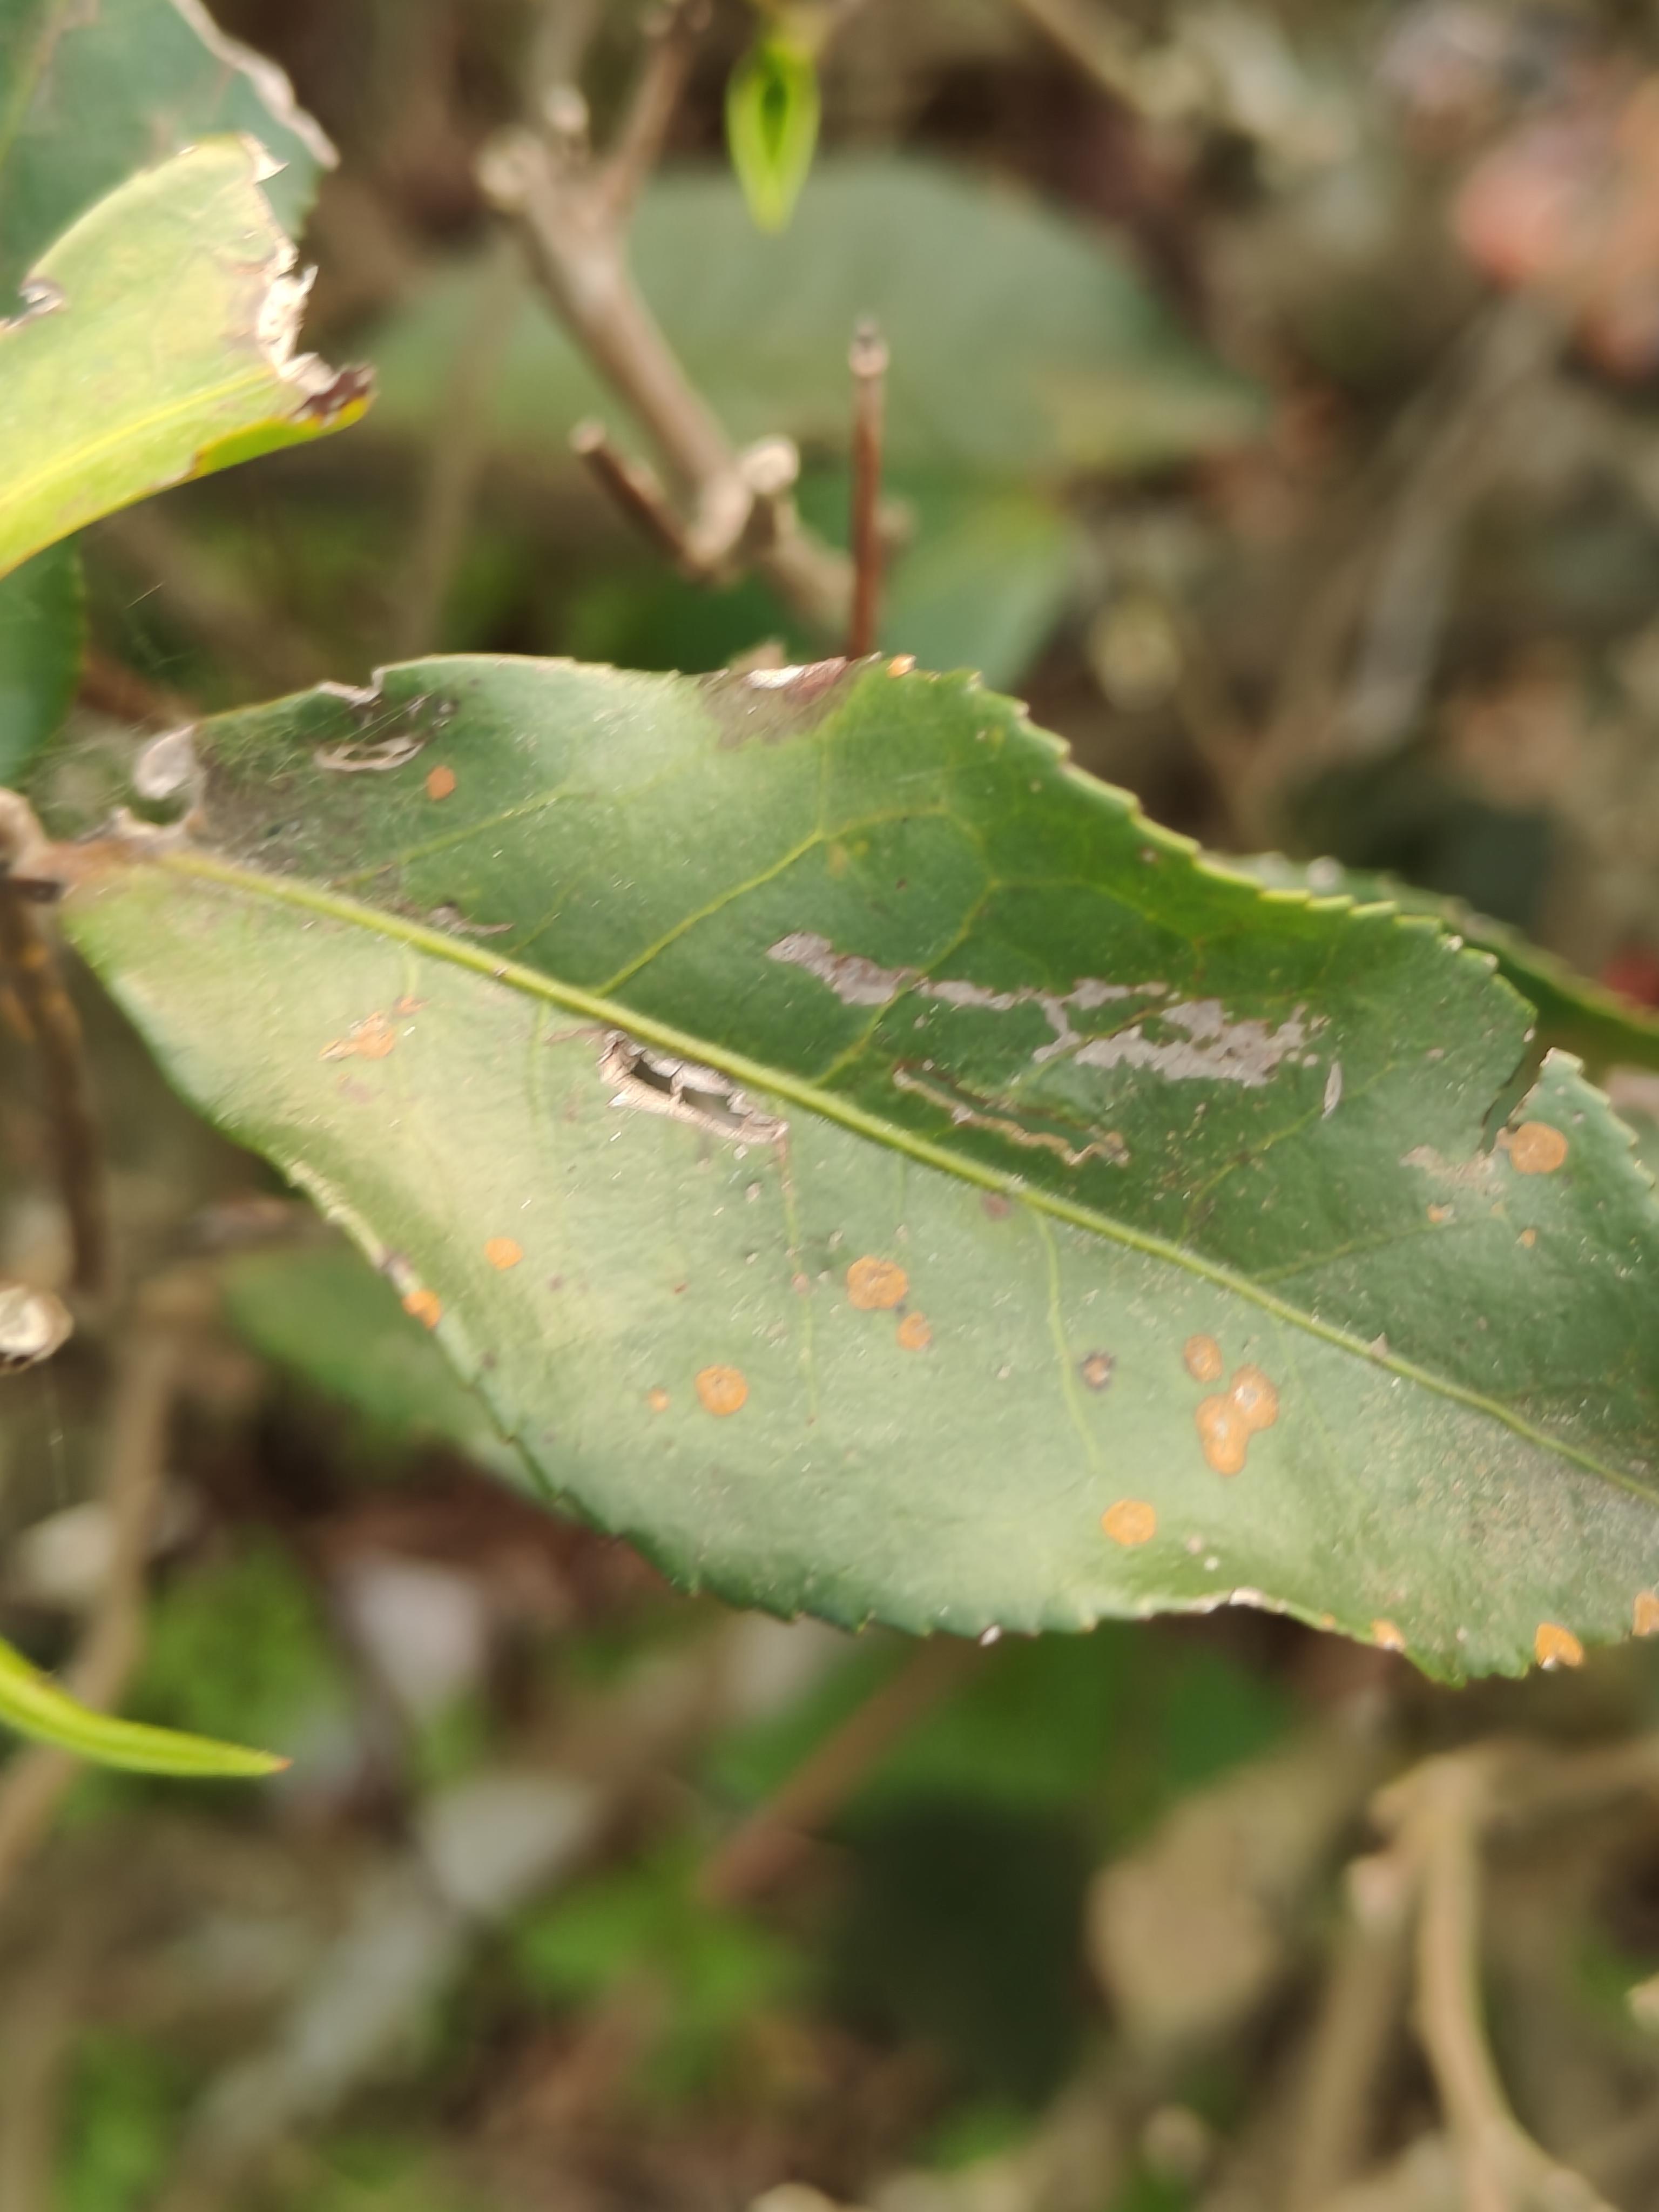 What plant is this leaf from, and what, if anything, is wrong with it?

tea, red rust
